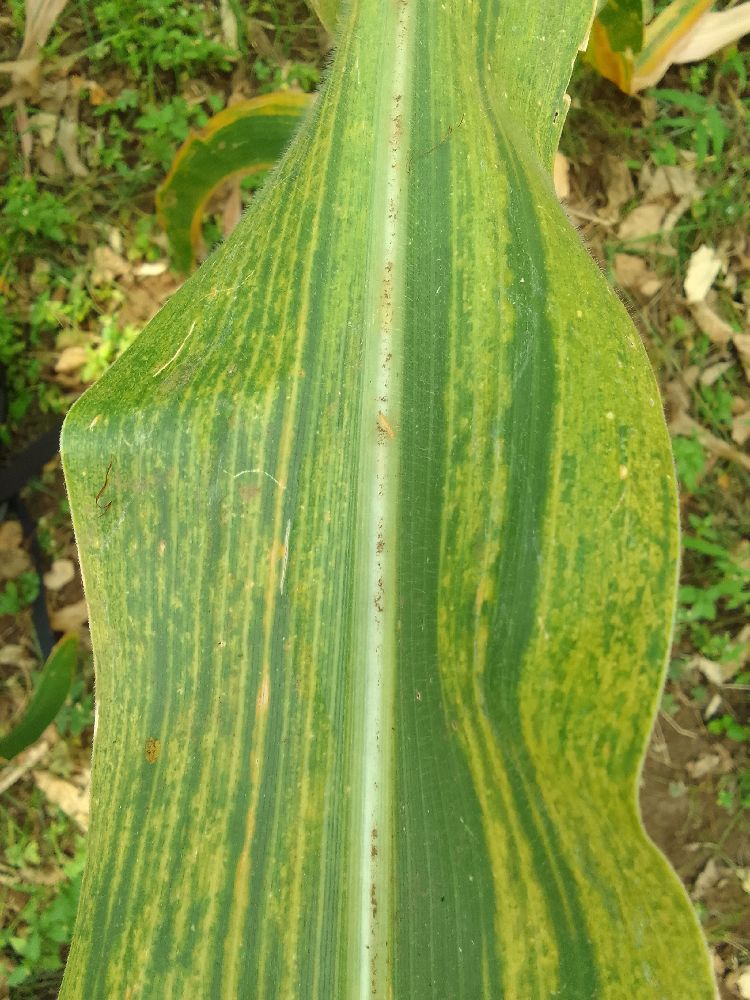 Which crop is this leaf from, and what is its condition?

maize, maize lethal necrosis
